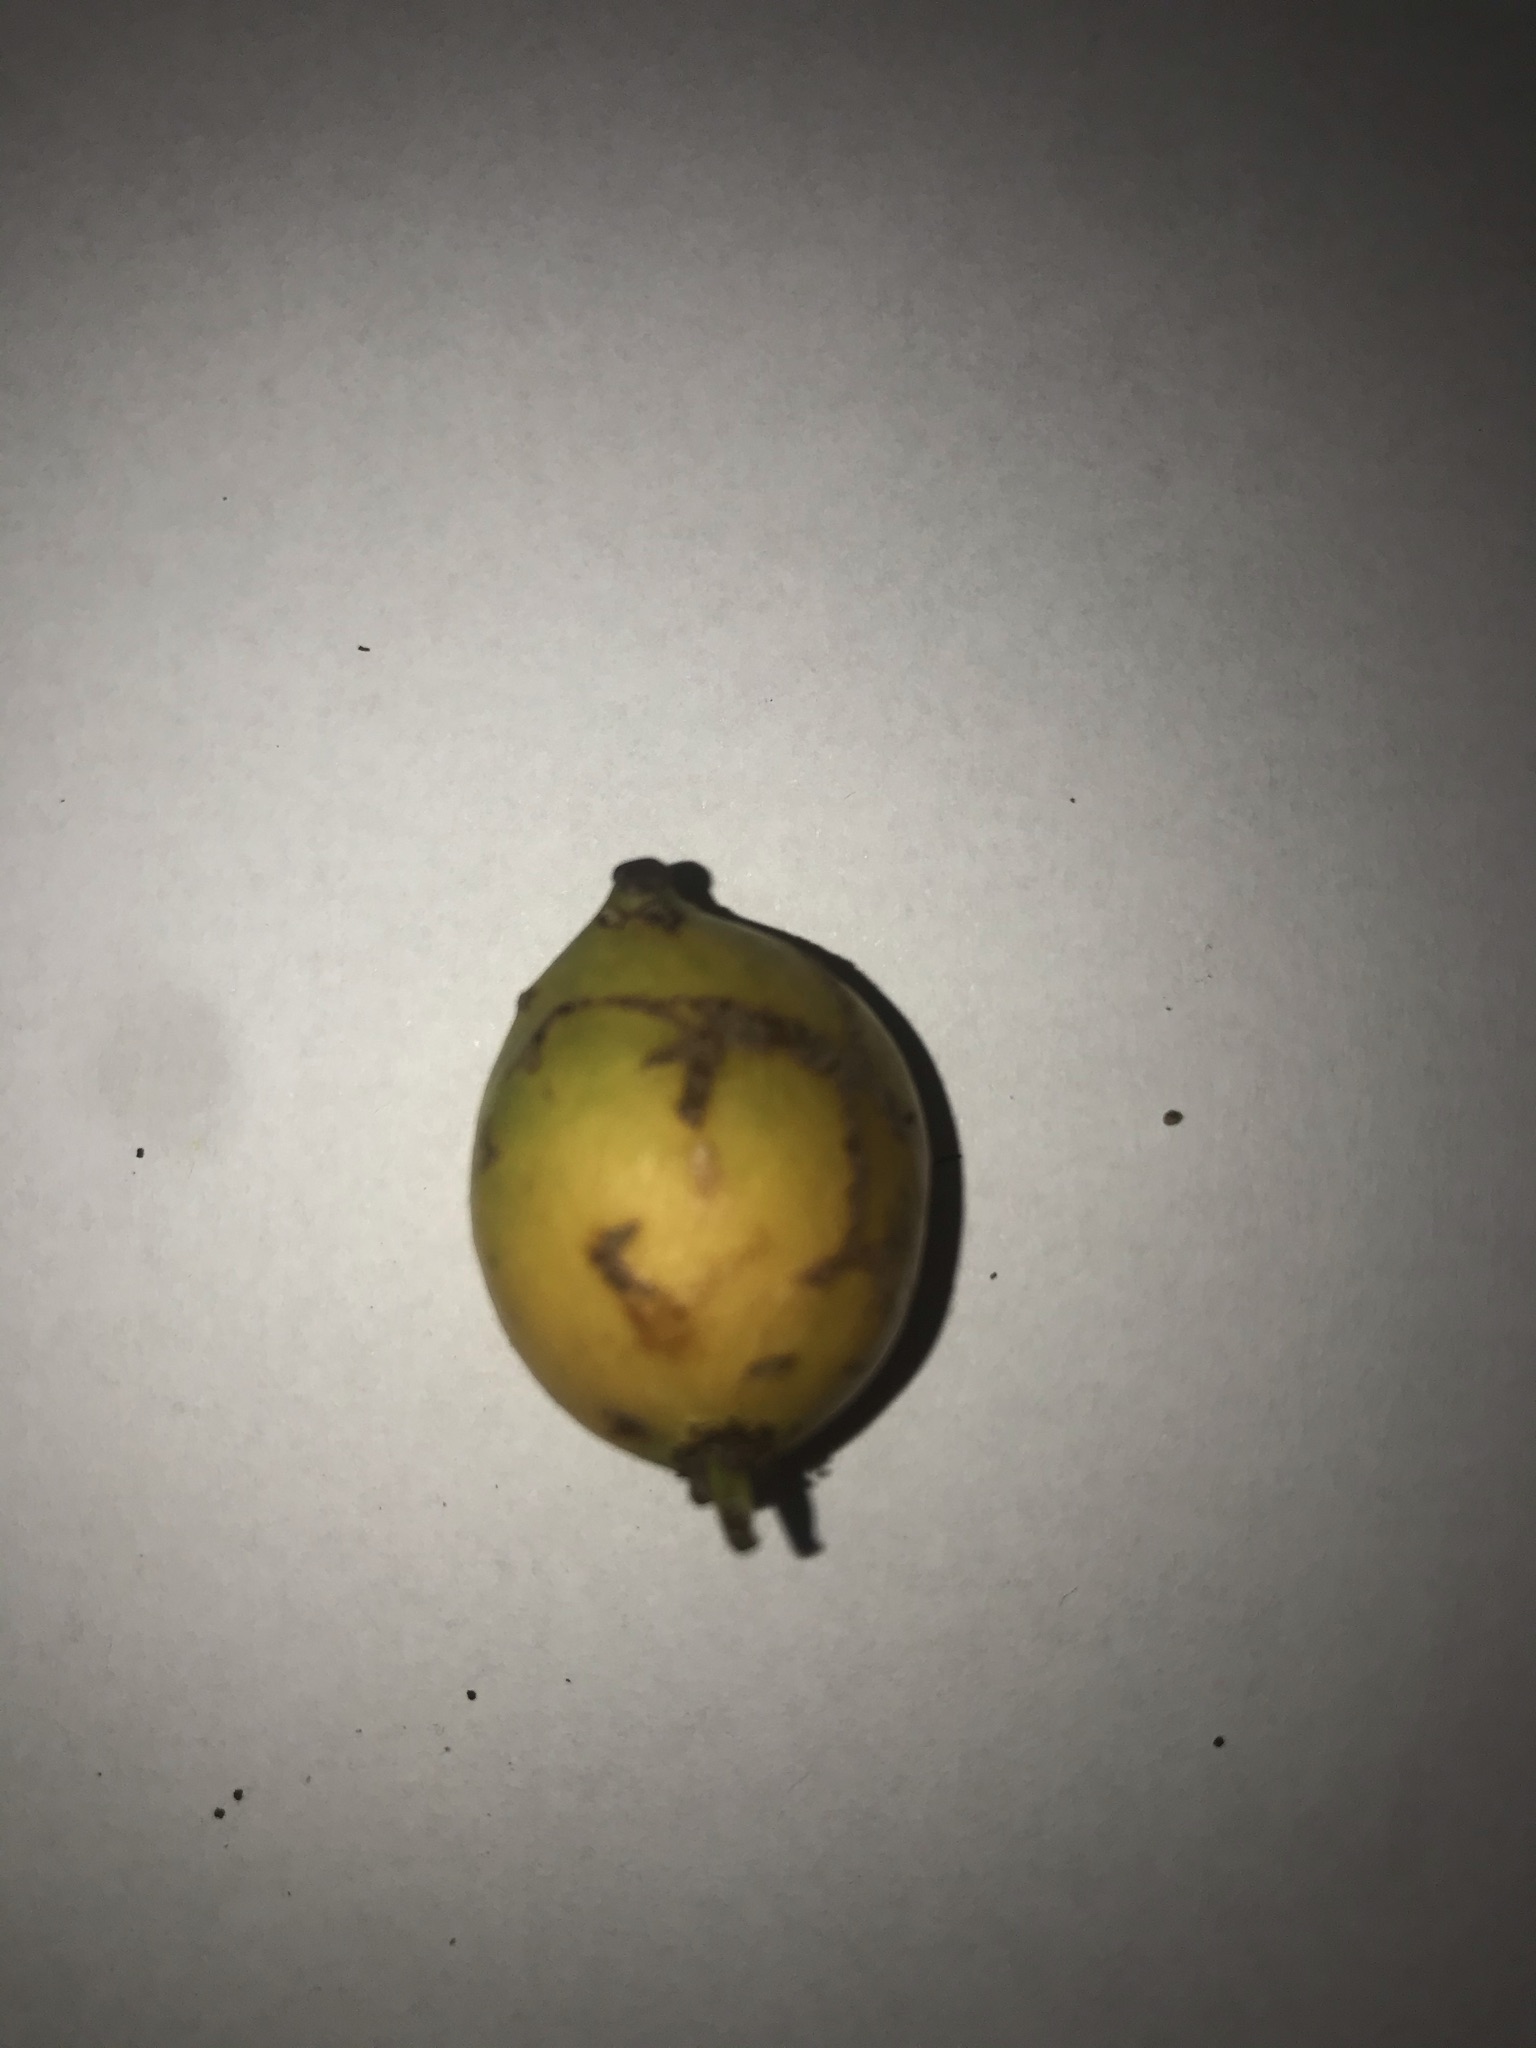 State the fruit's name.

abiu
